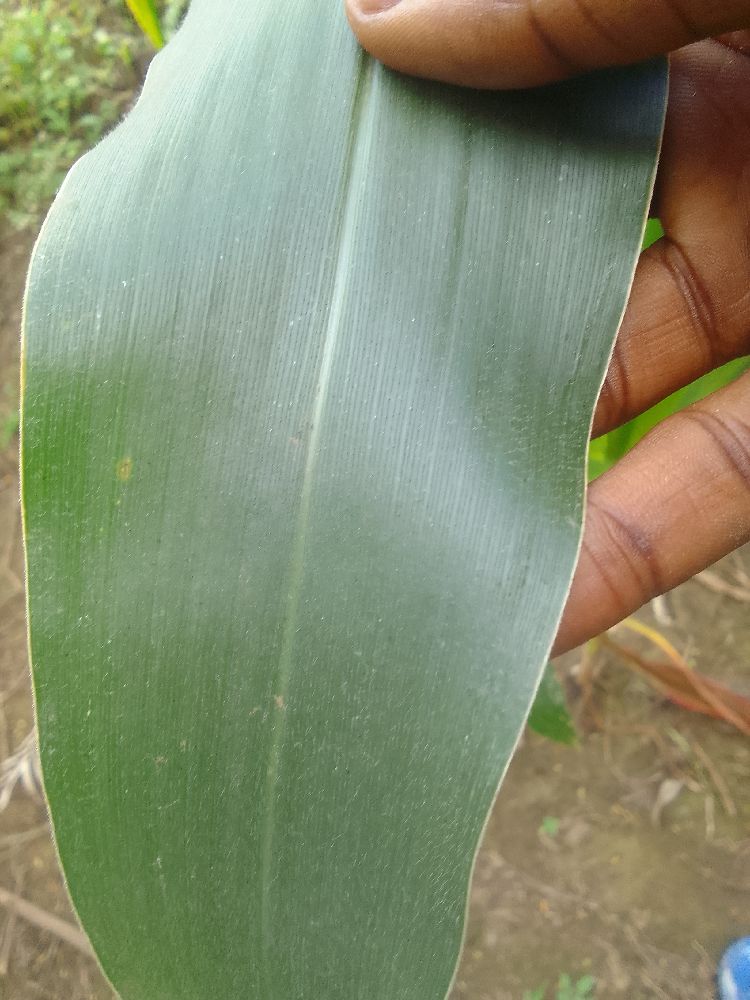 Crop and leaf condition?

maize, healthy
